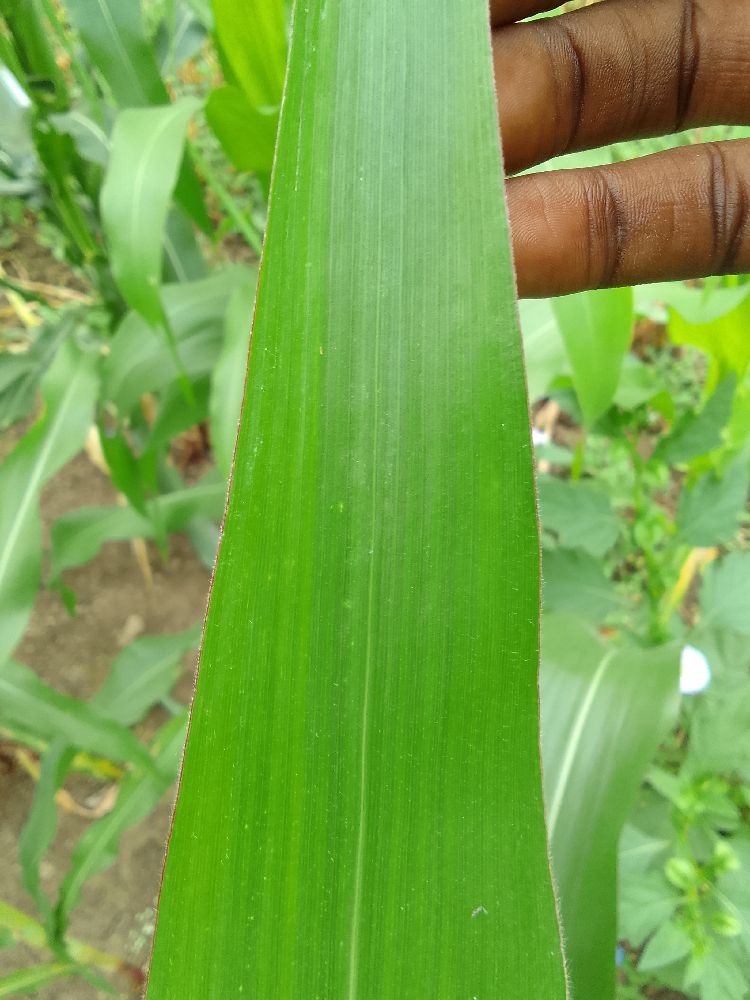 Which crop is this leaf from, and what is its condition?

maize, healthy
